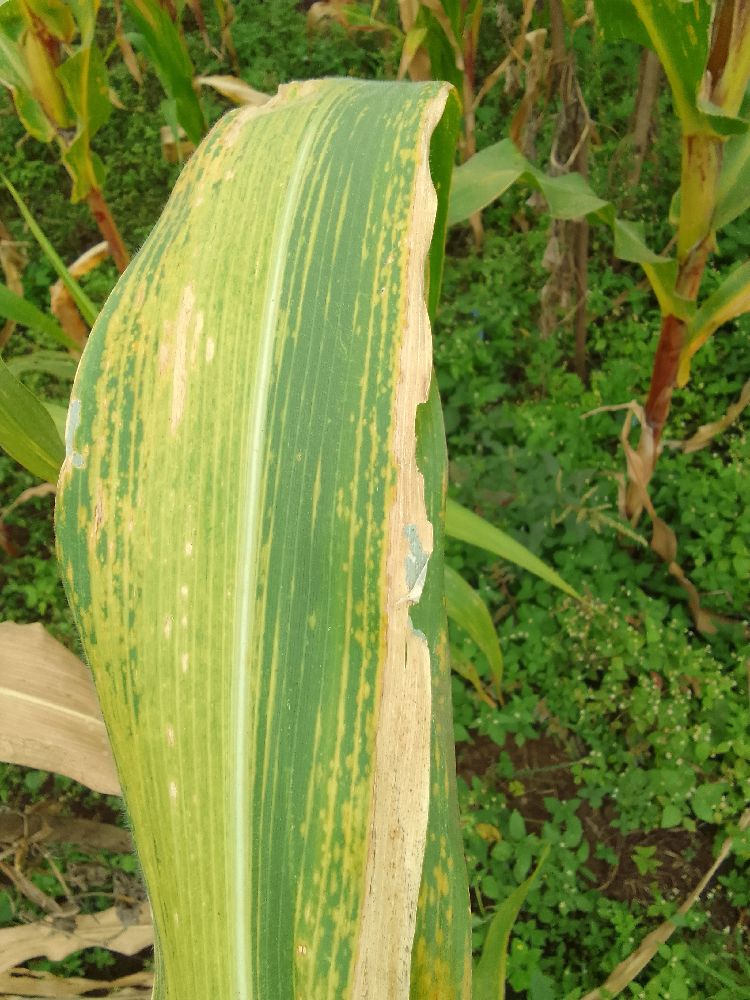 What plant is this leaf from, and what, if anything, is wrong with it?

maize, maize lethal necrosis
